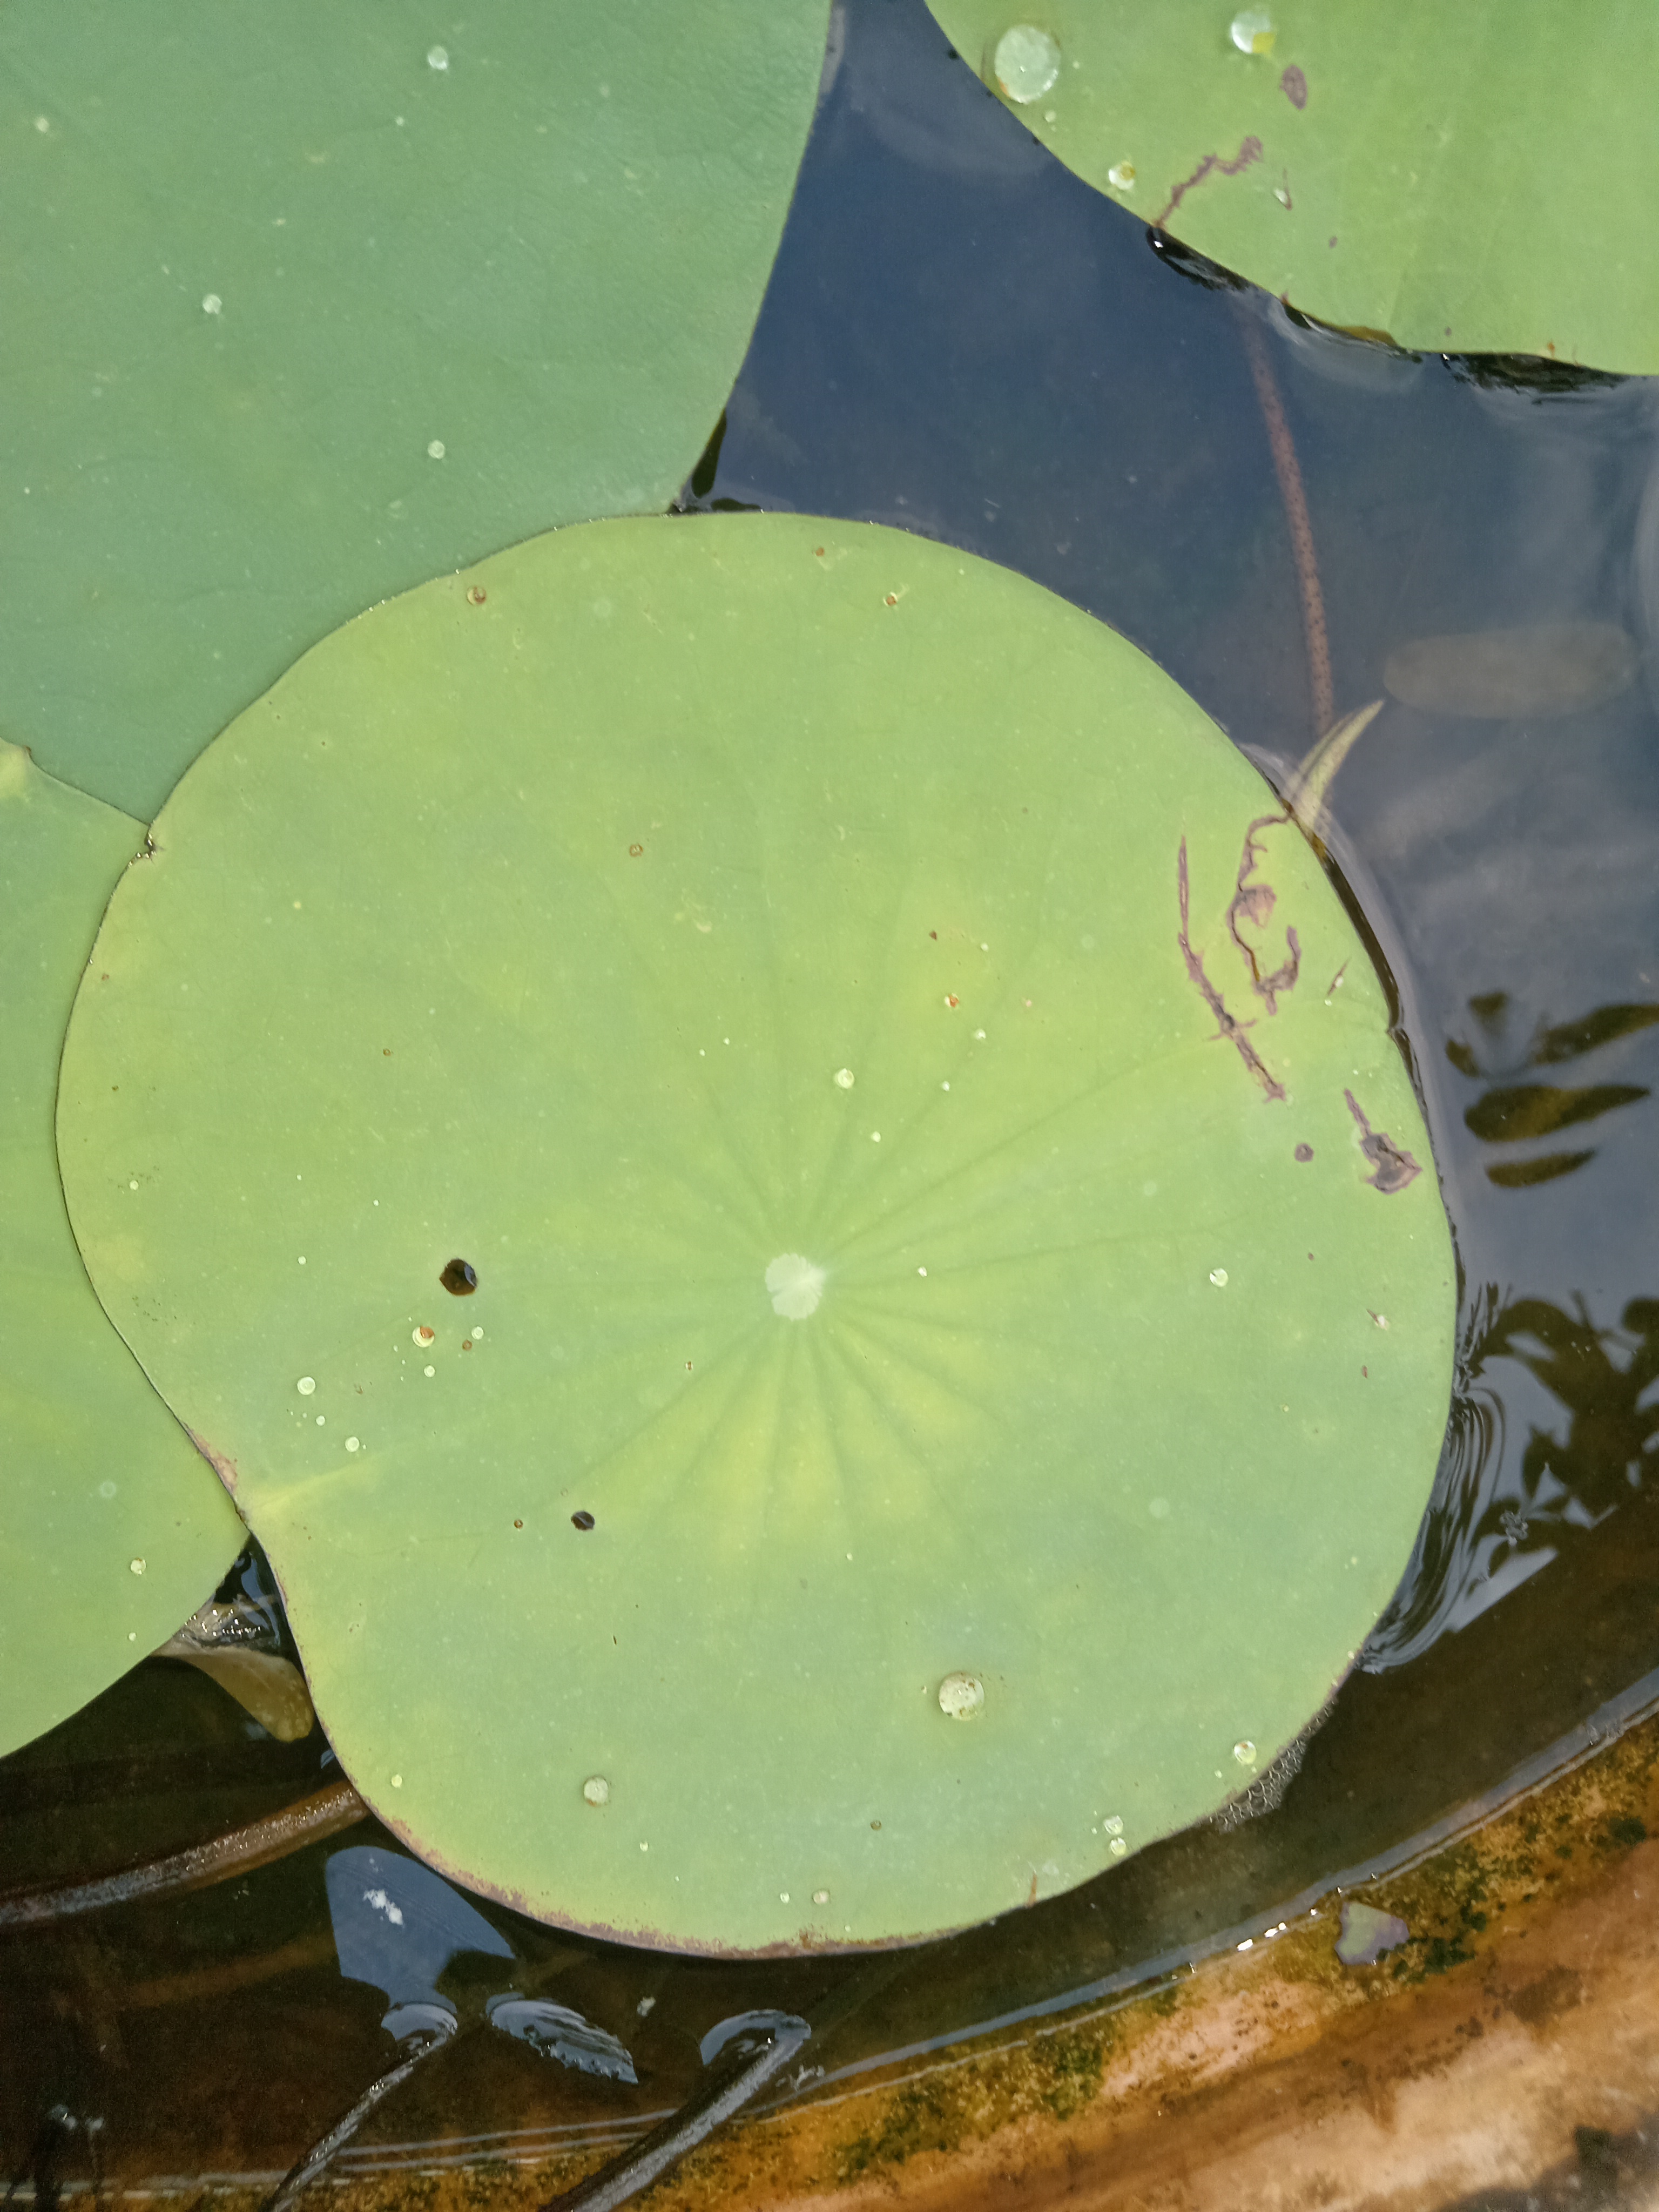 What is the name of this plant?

lotus
